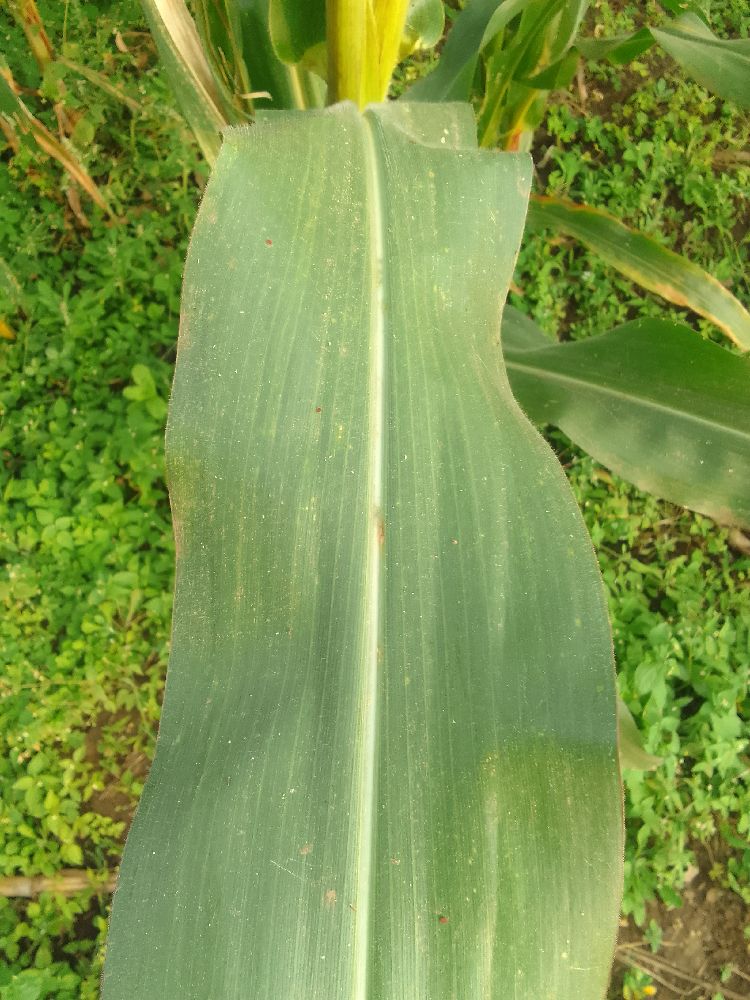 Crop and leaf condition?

maize, healthy
